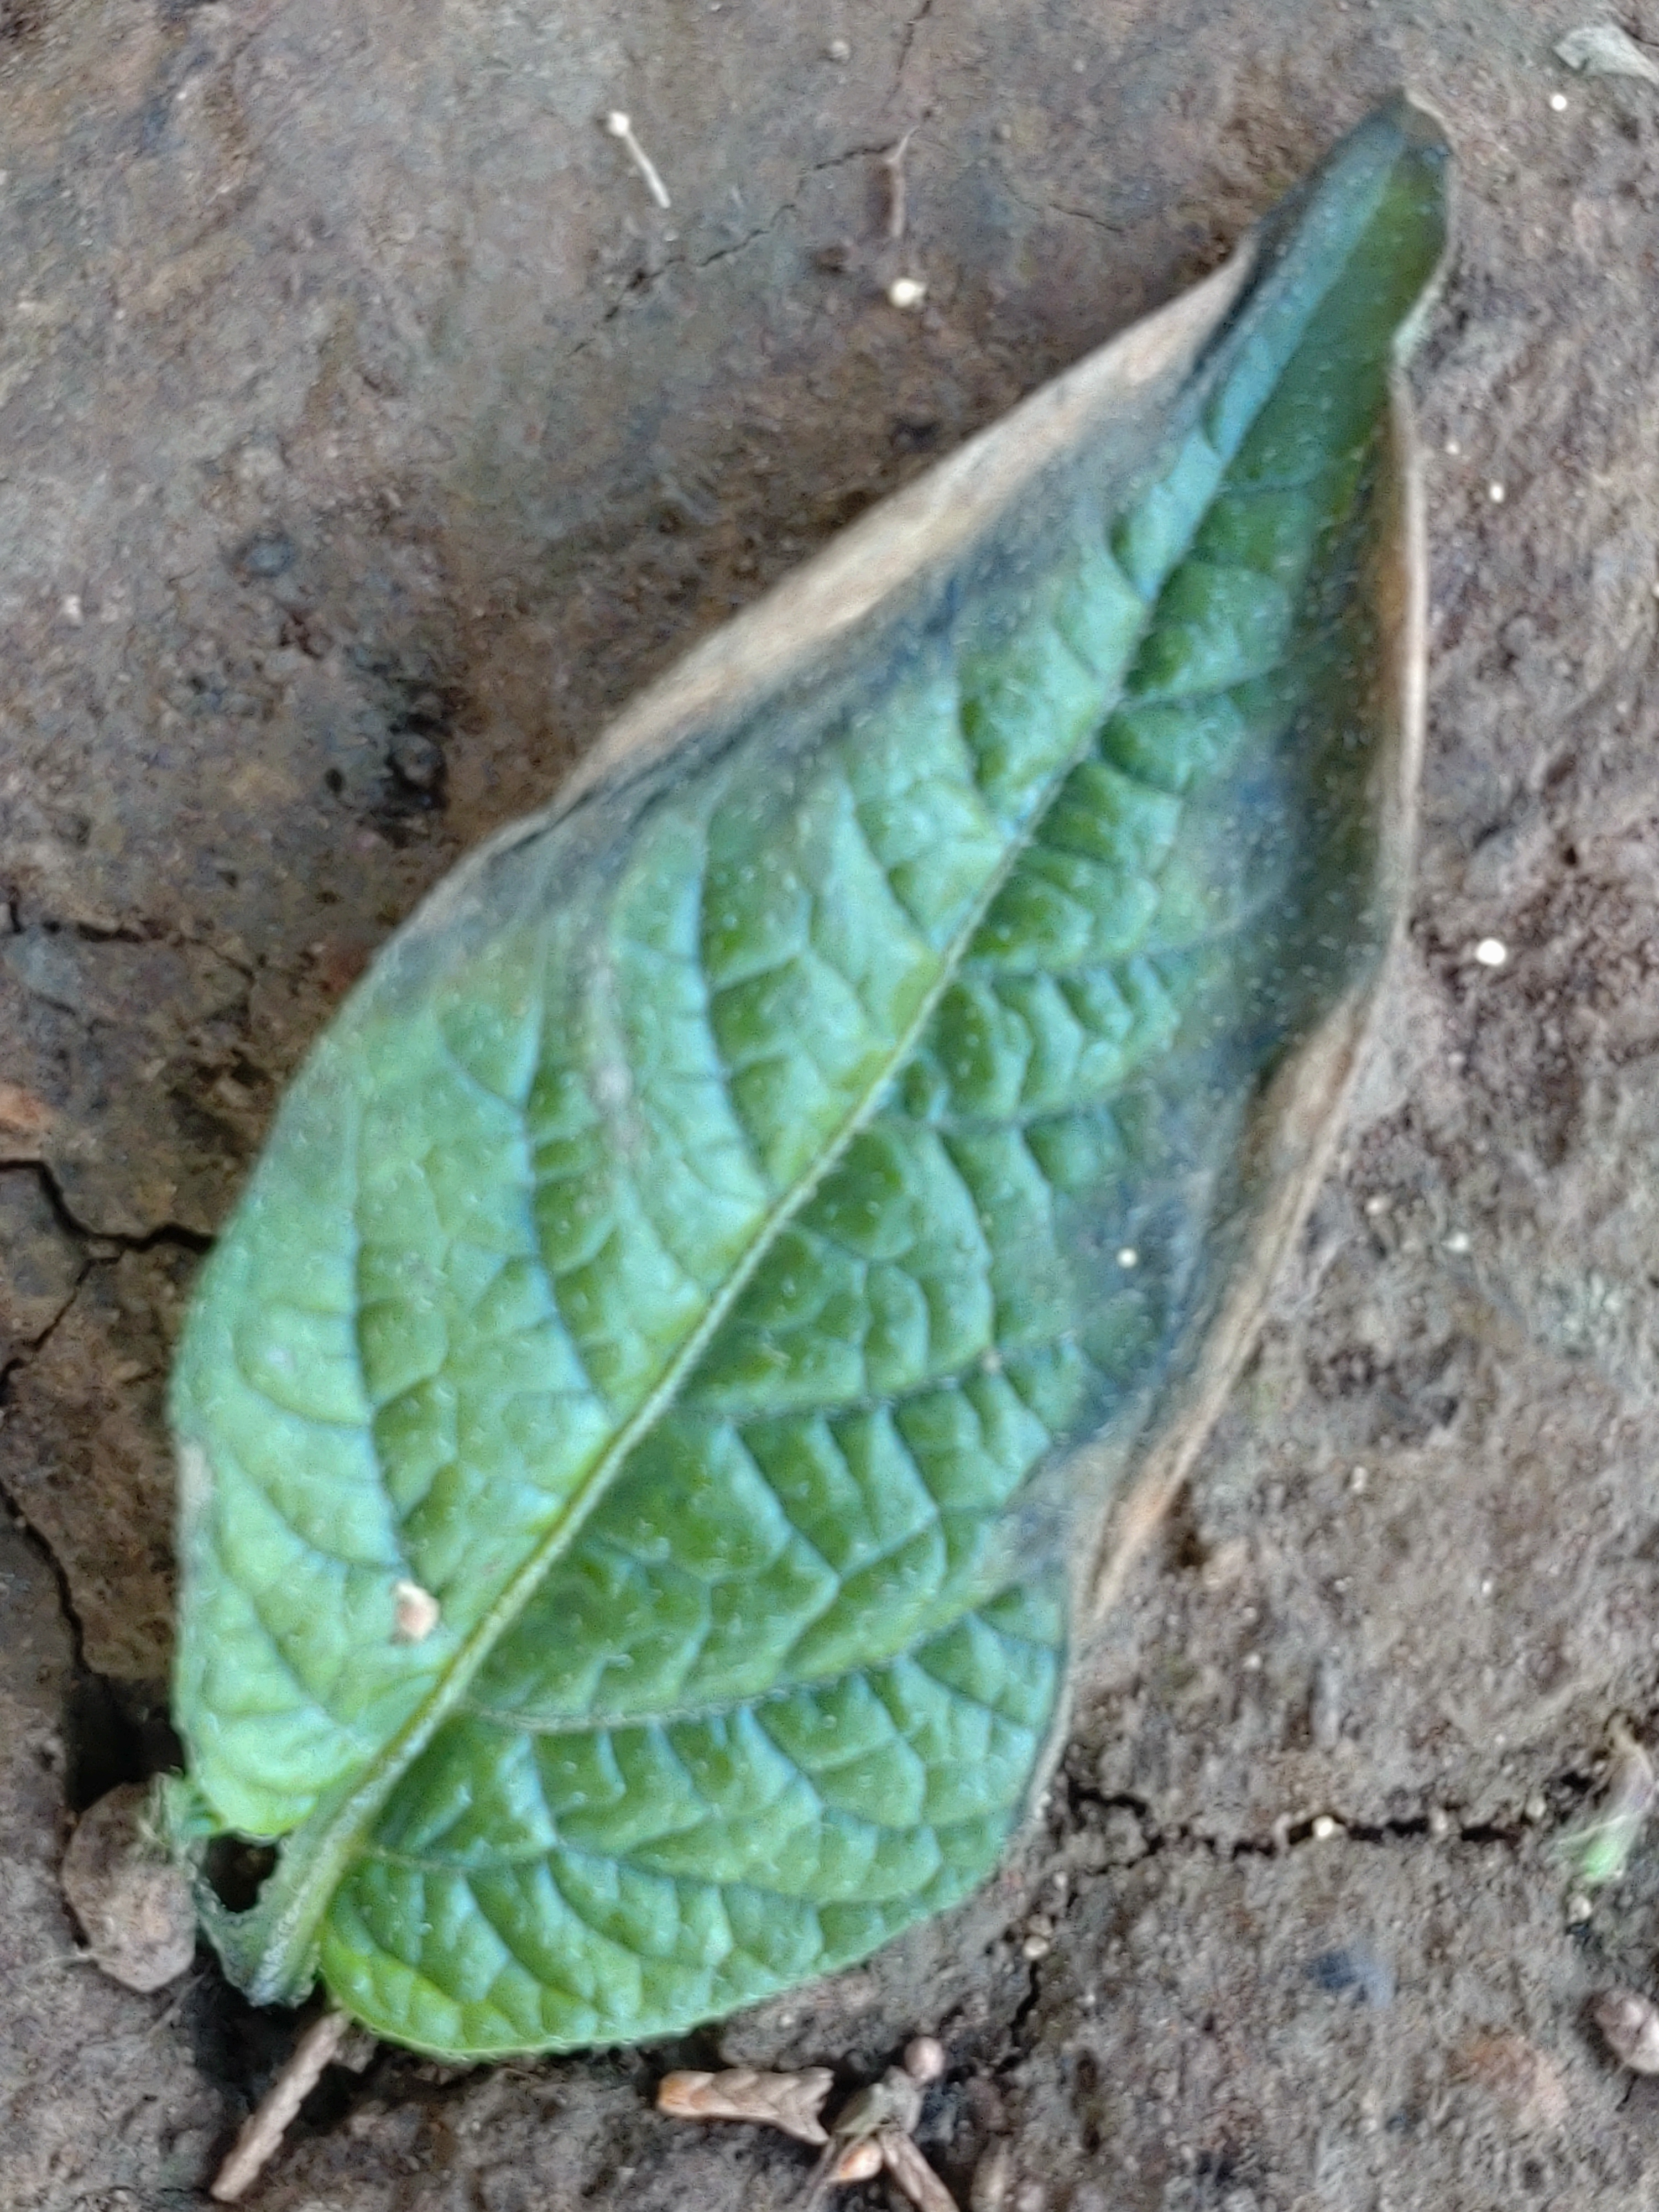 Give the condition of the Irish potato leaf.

early blight
